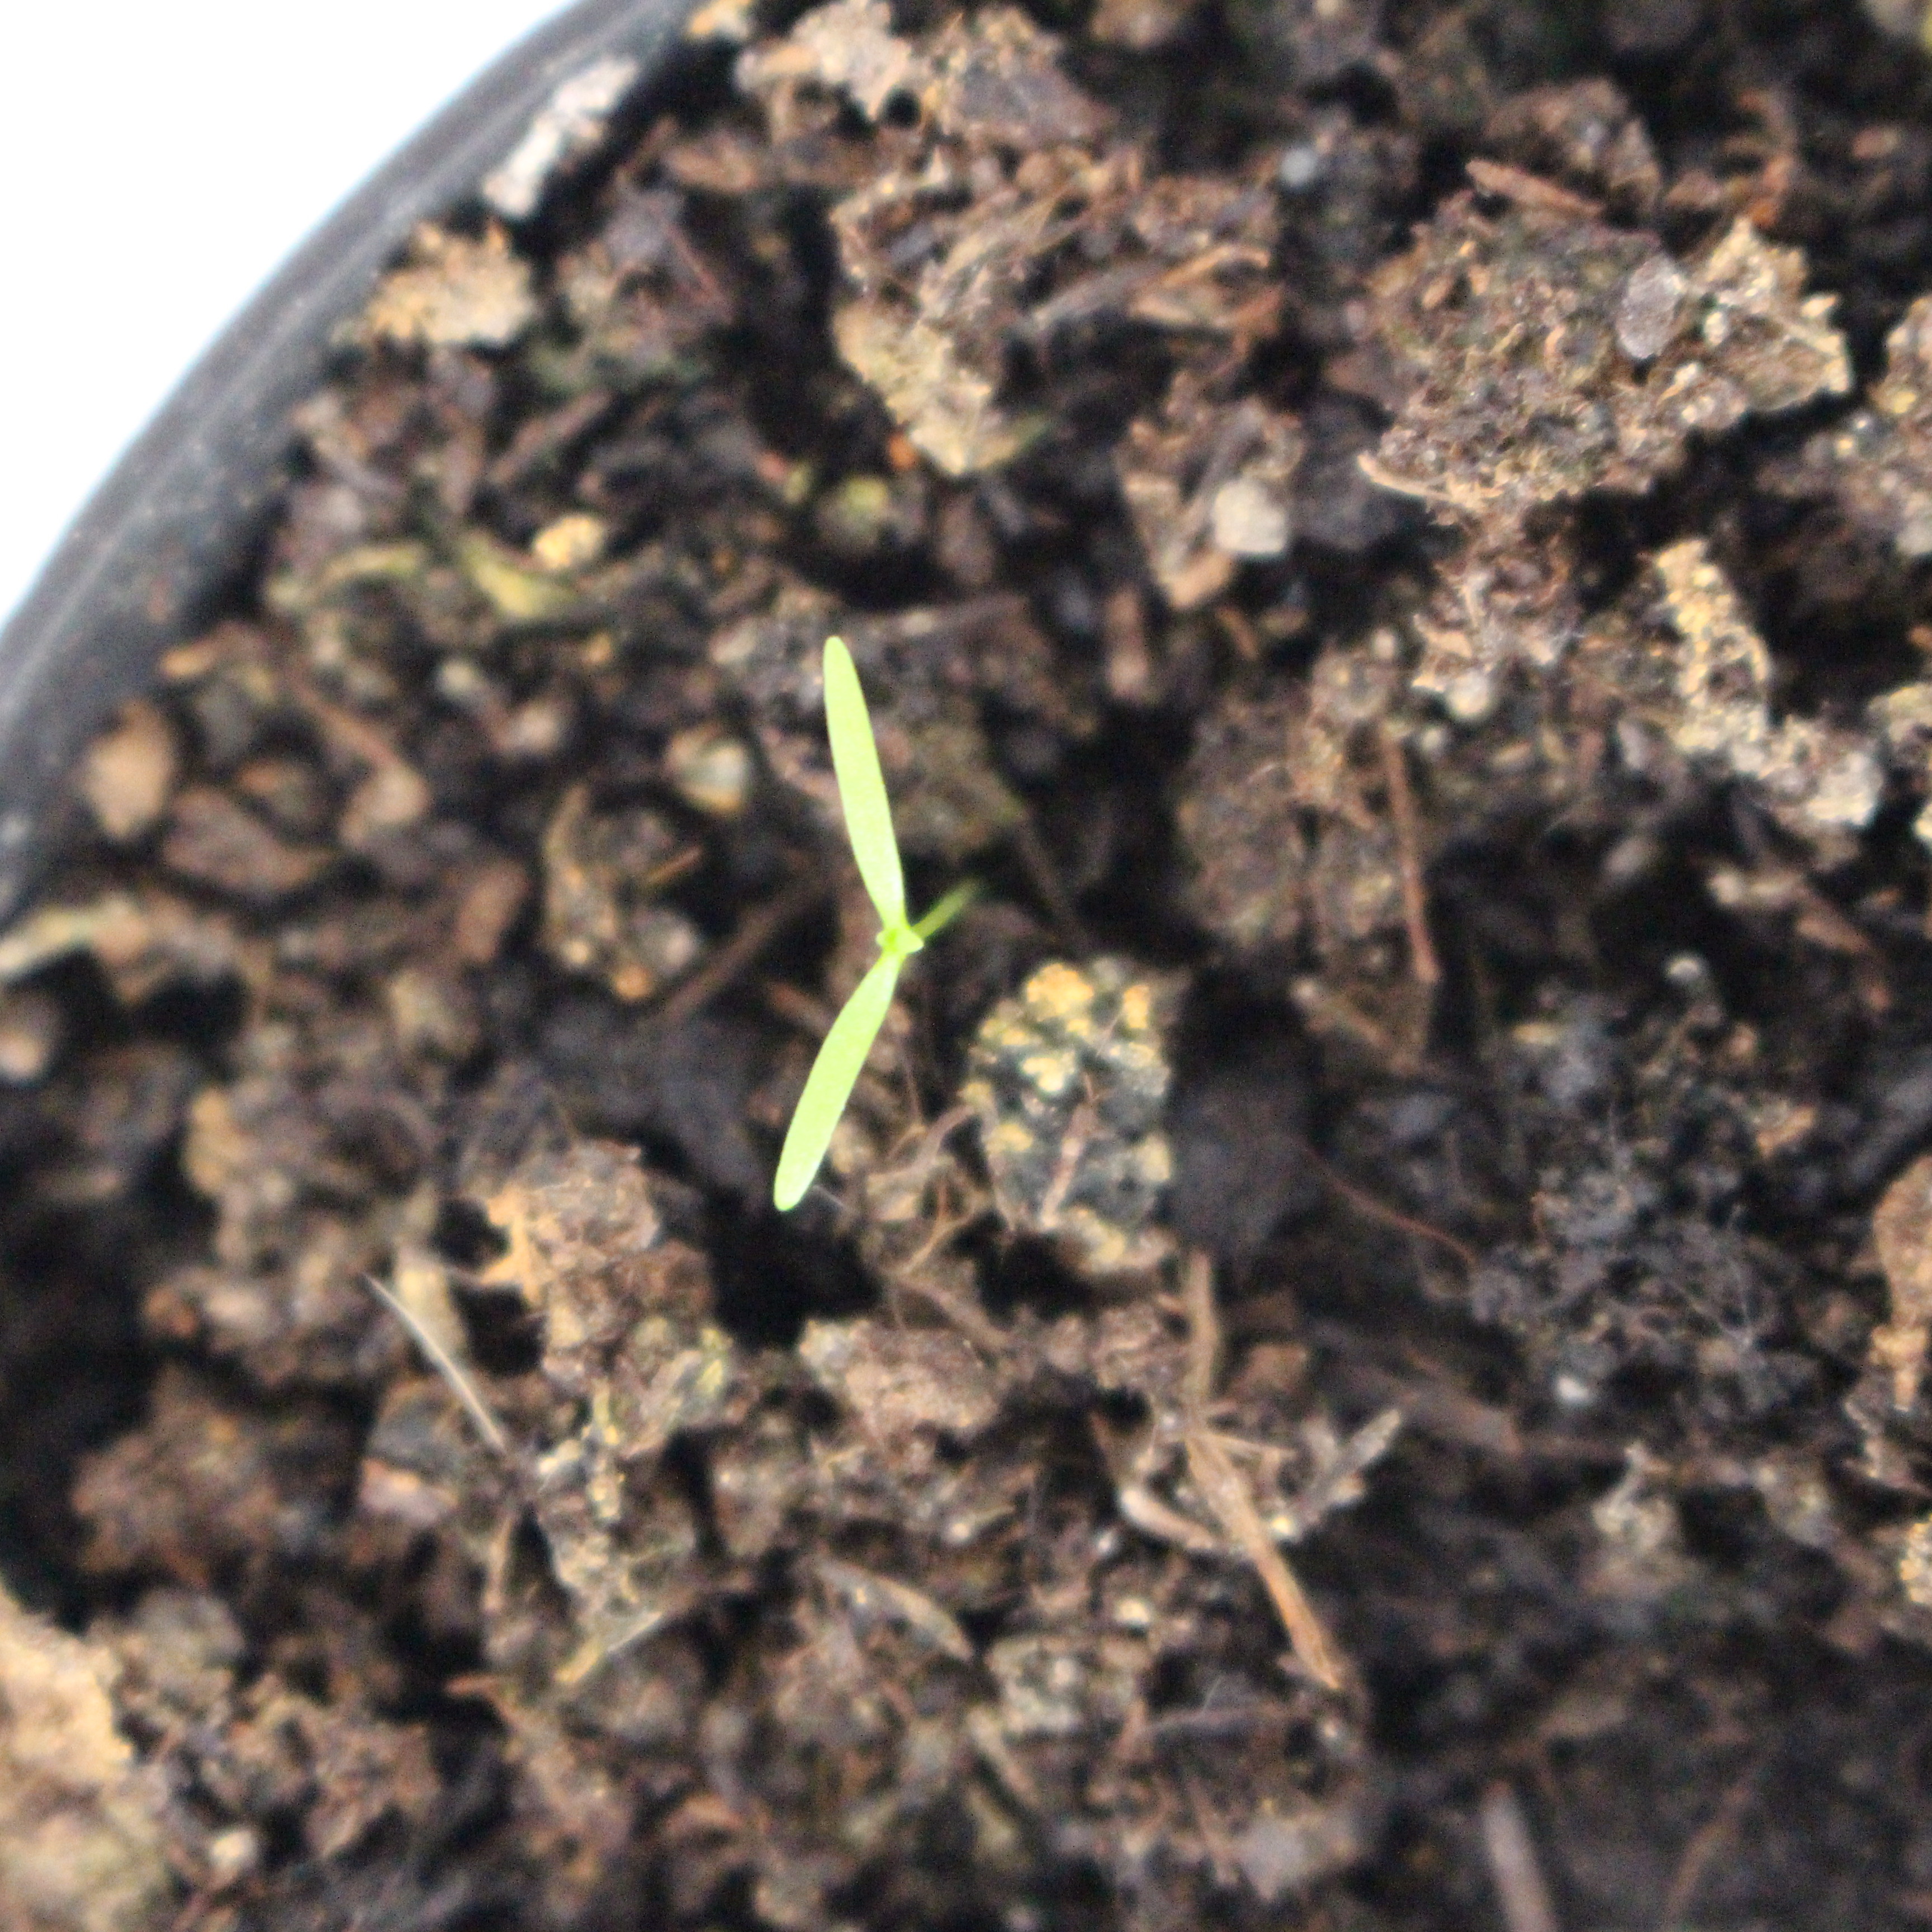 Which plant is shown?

Papaver rhoeas
